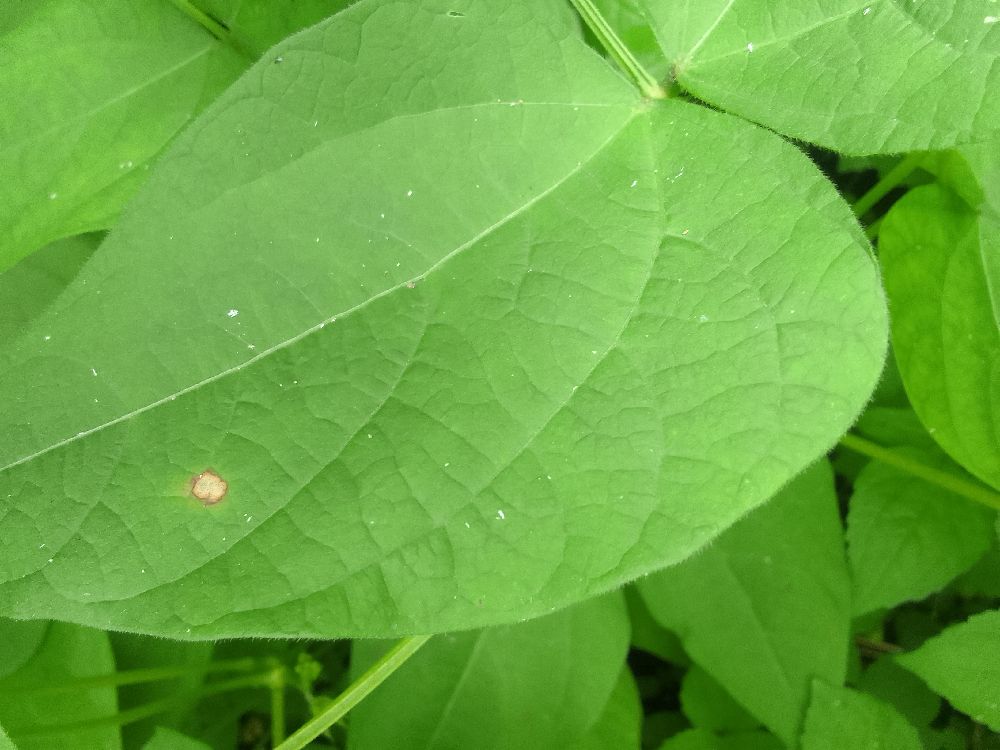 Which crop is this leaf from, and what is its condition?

common bean, healthy
